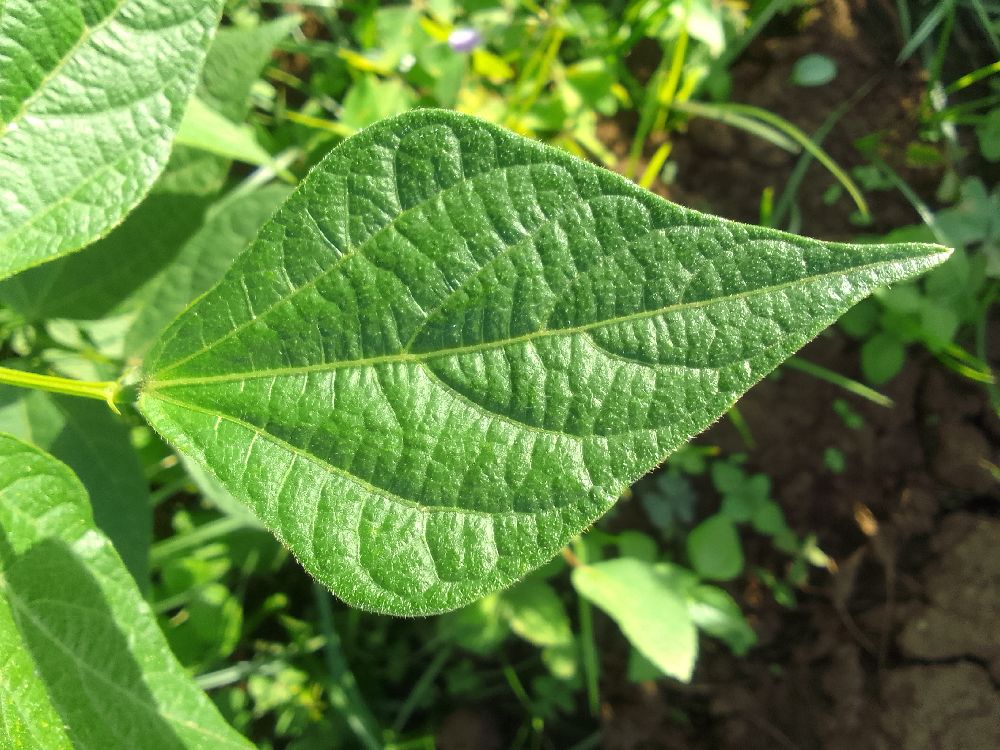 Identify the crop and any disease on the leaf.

common bean, healthy
